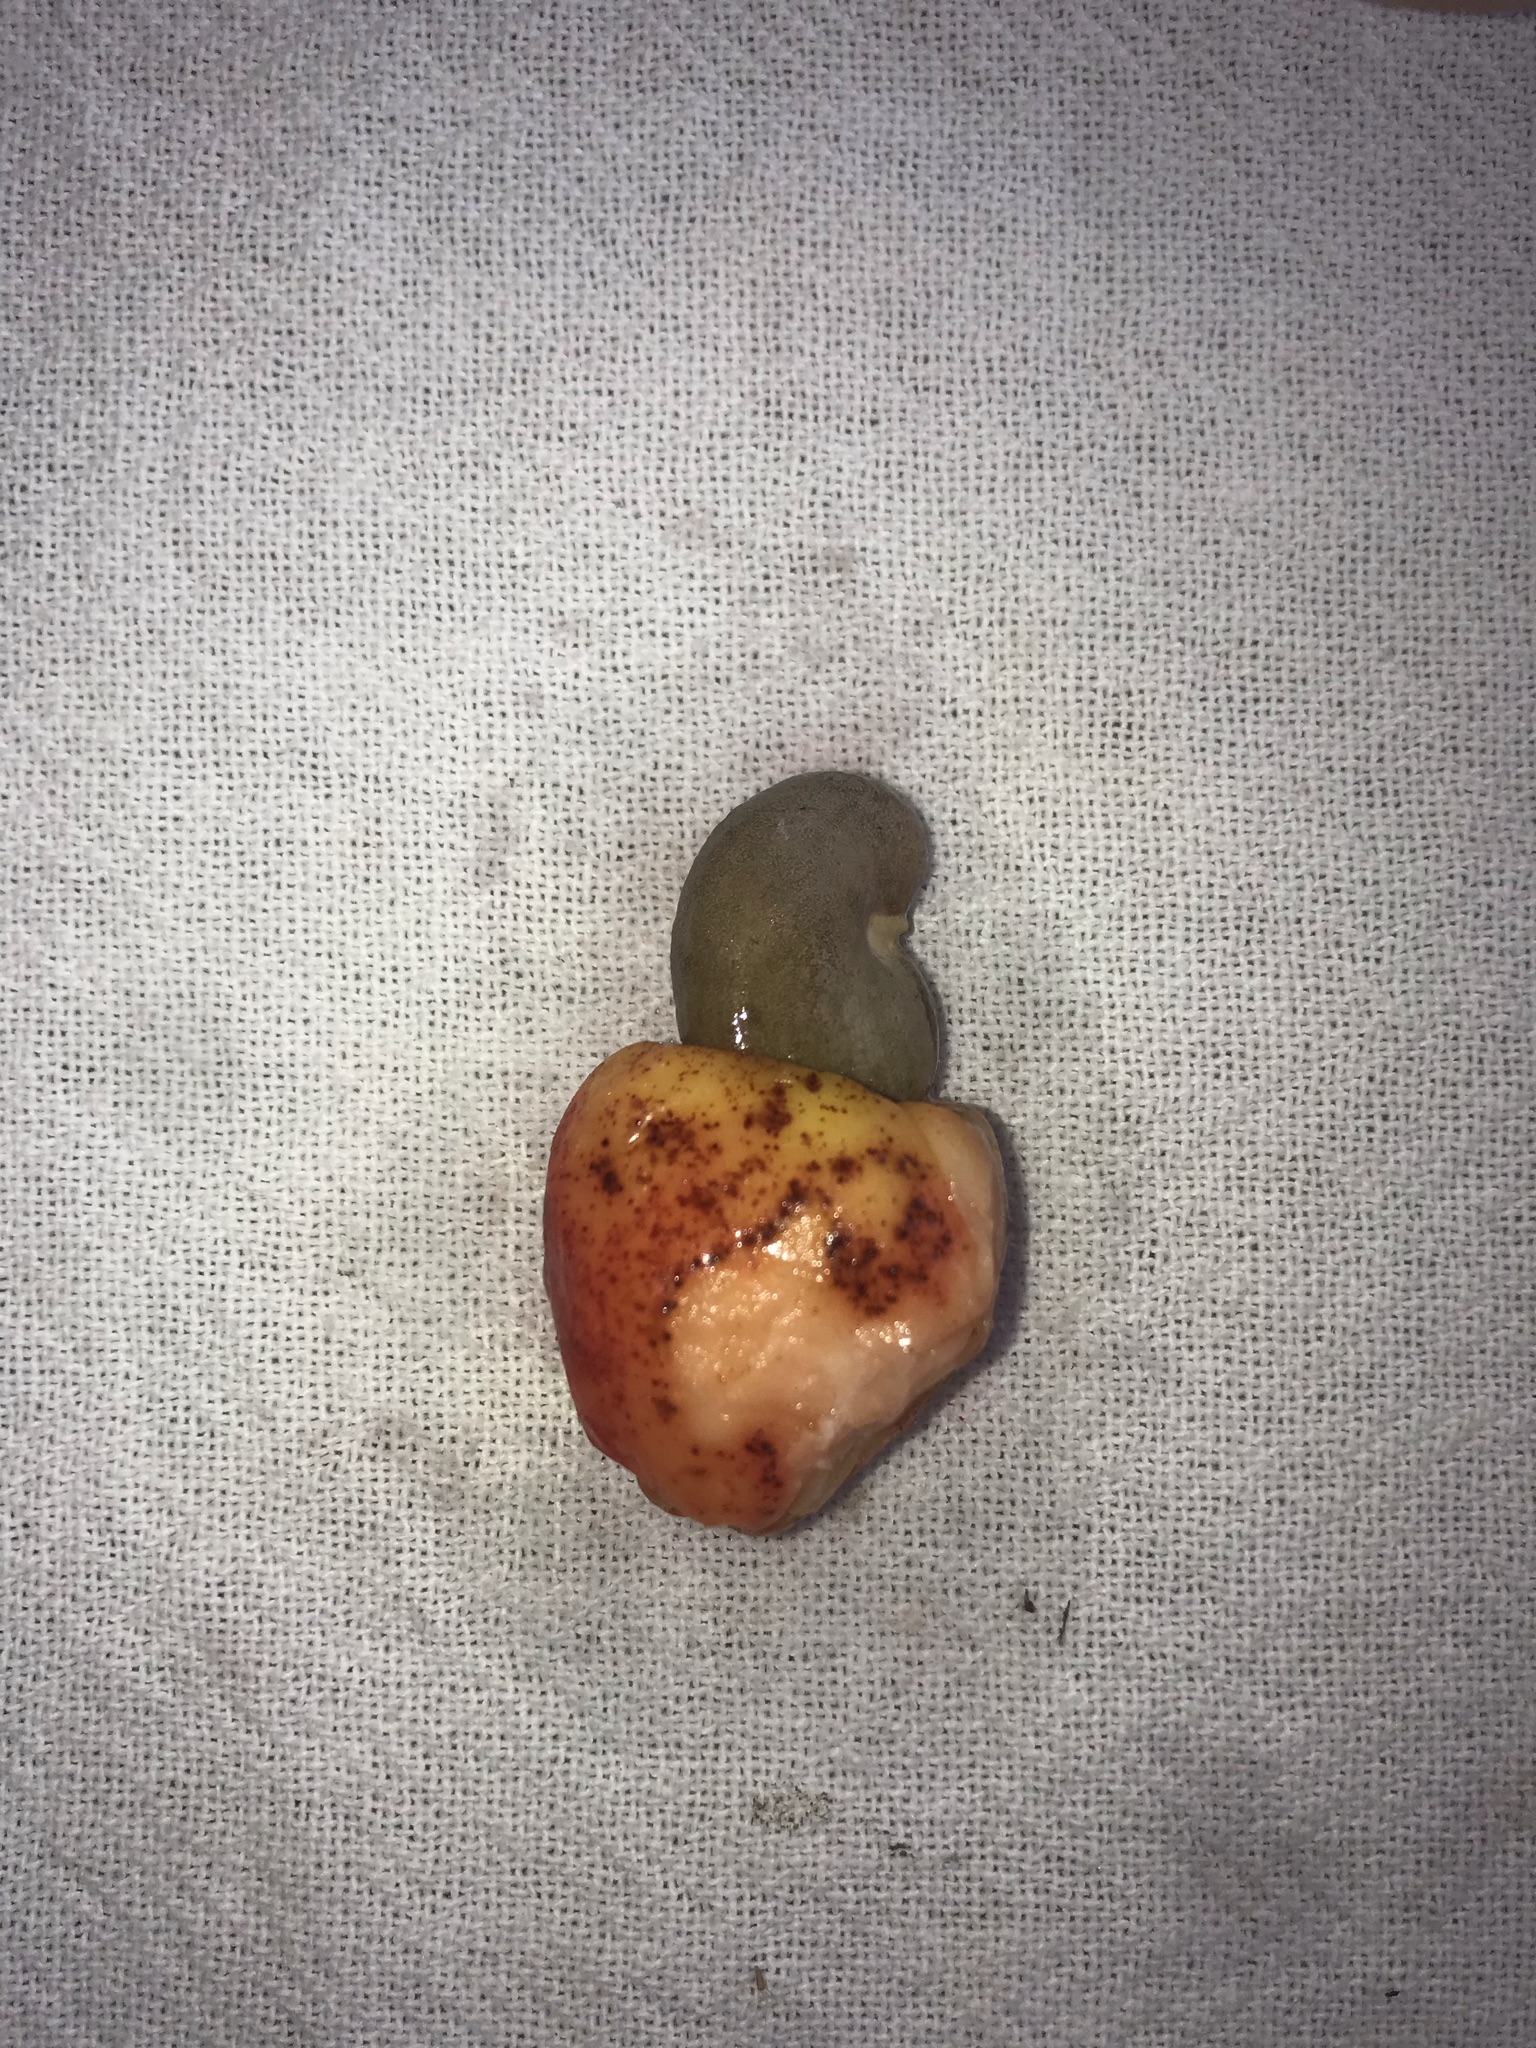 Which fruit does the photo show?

caju vermelho
